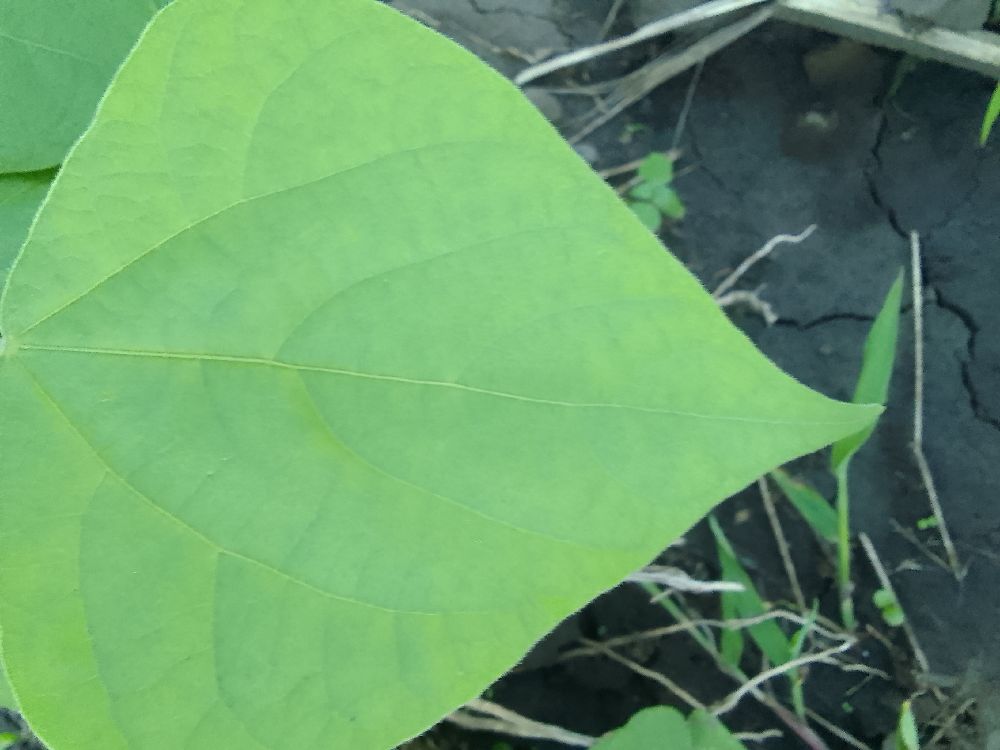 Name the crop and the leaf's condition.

common bean, healthy
